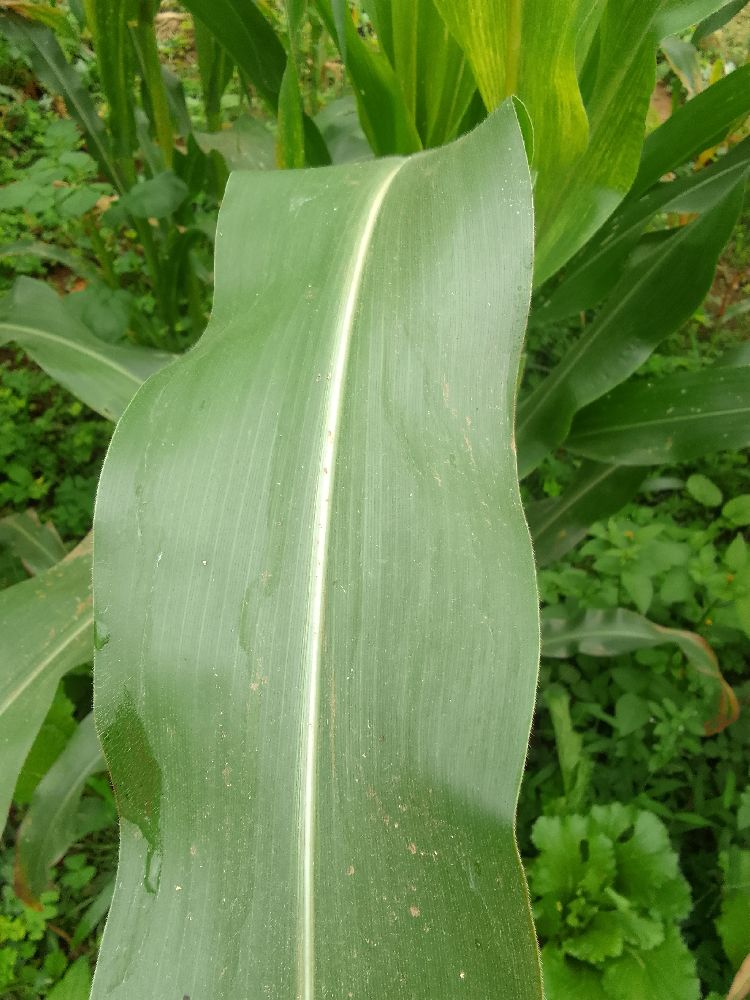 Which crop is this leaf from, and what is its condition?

maize, healthy
